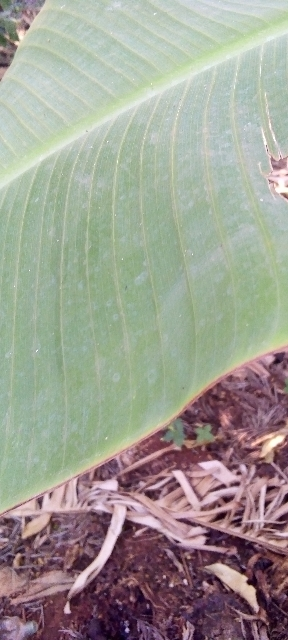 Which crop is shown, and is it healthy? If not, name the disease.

banana, healthy
